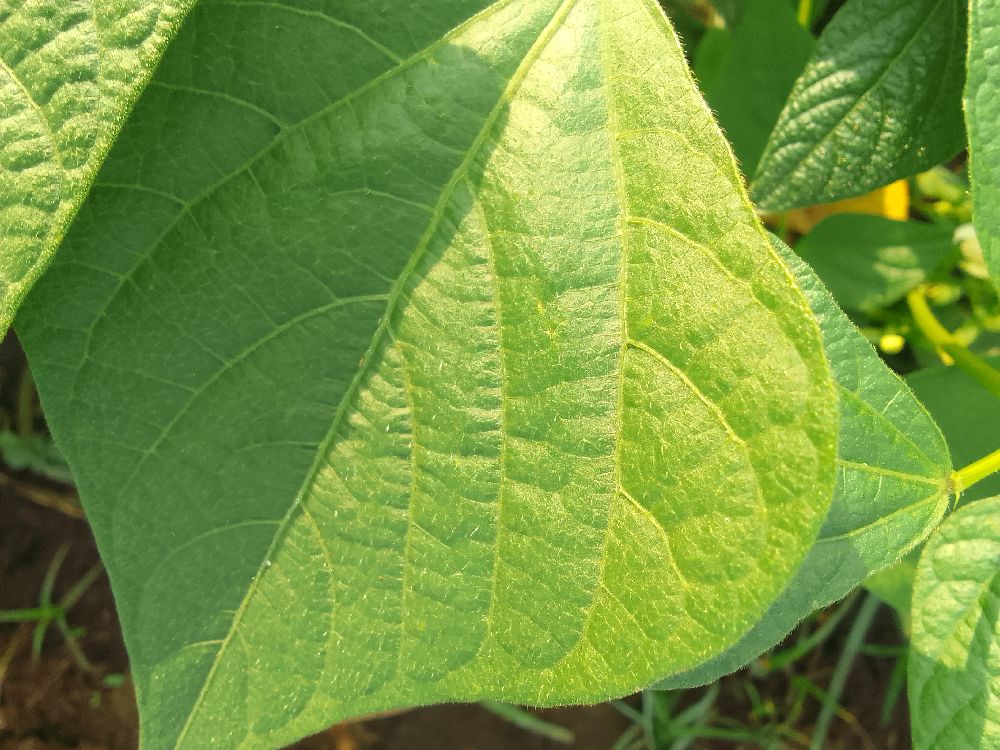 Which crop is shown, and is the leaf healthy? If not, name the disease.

common bean, healthy
